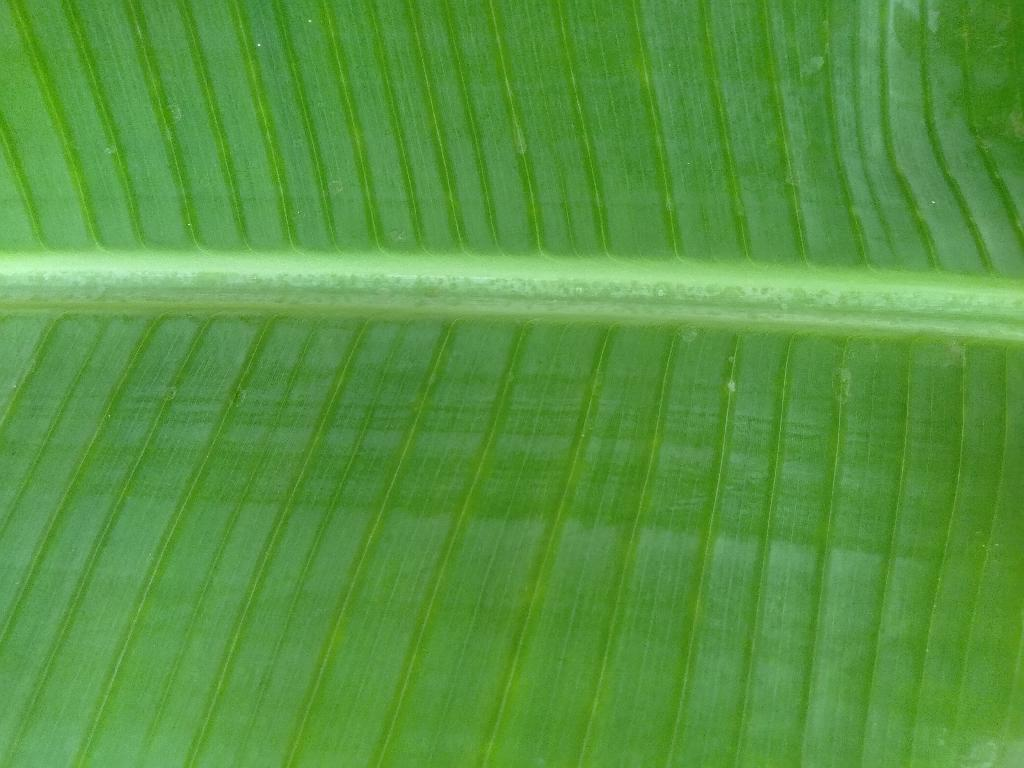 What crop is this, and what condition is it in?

banana, healthy
